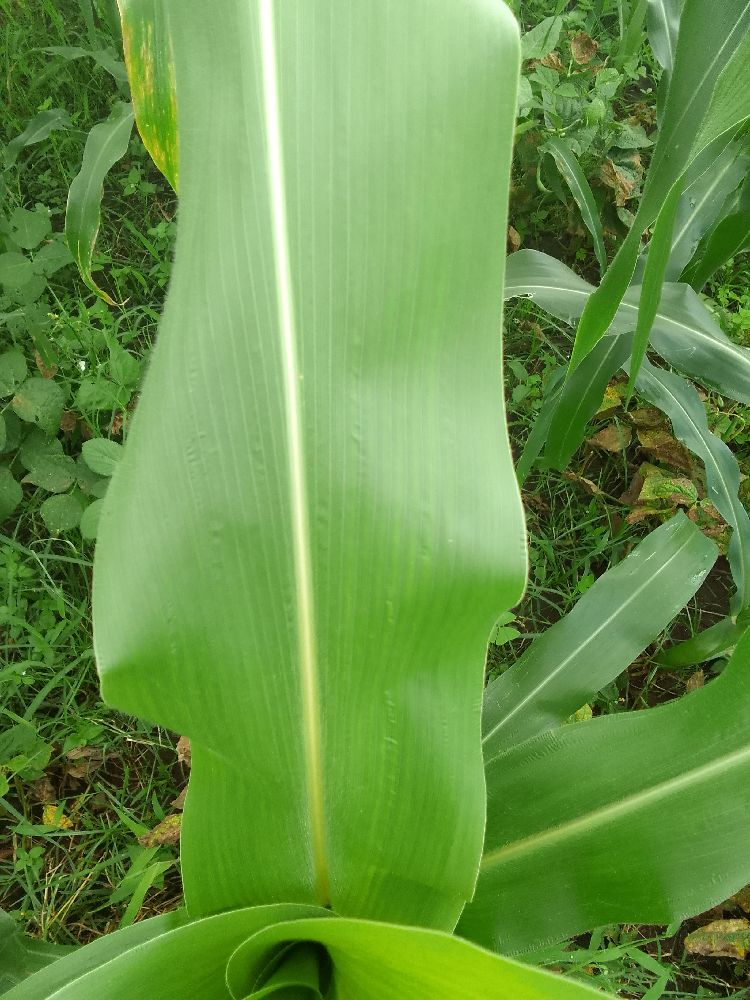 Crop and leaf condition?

maize, healthy
